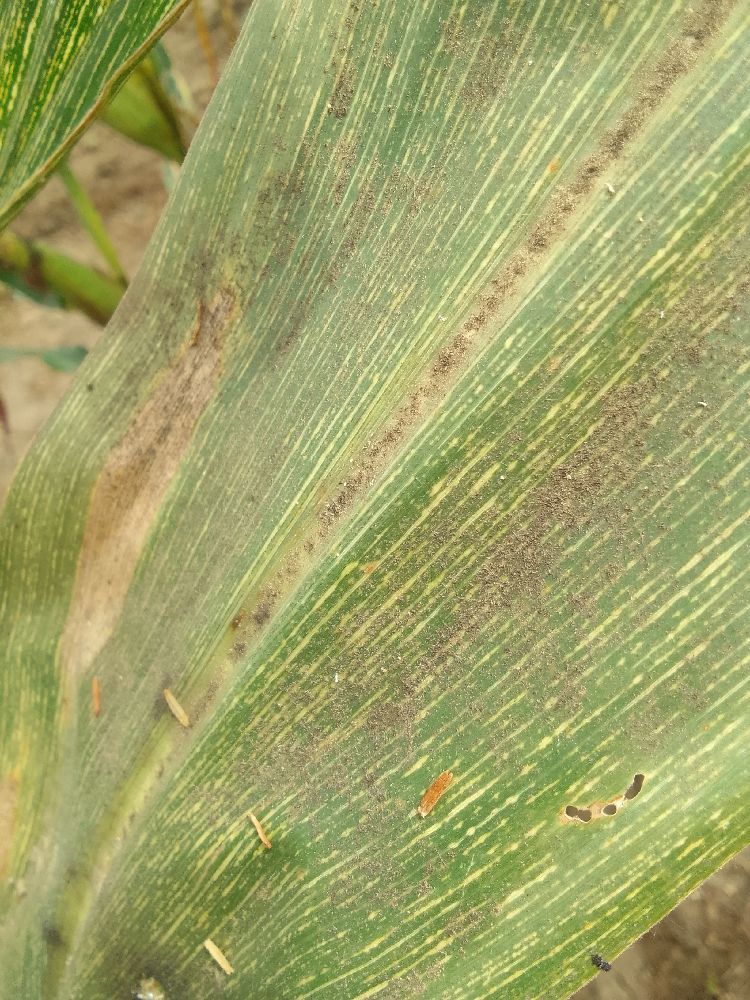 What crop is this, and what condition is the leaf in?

maize, maize streak virus
